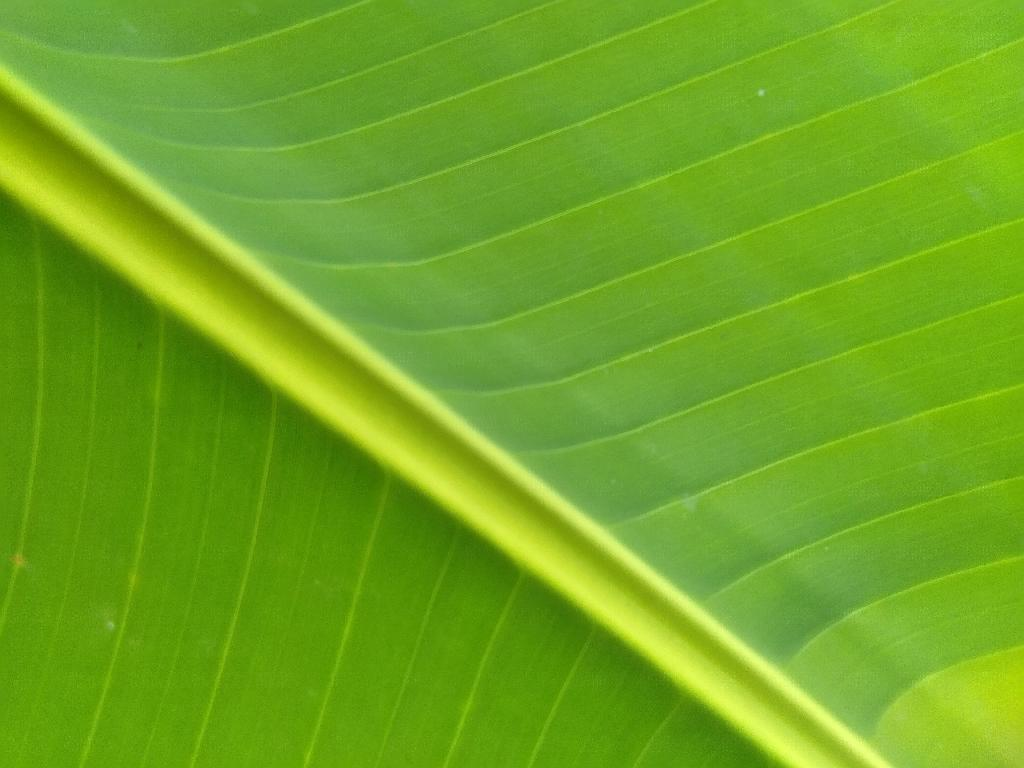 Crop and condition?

banana, healthy
